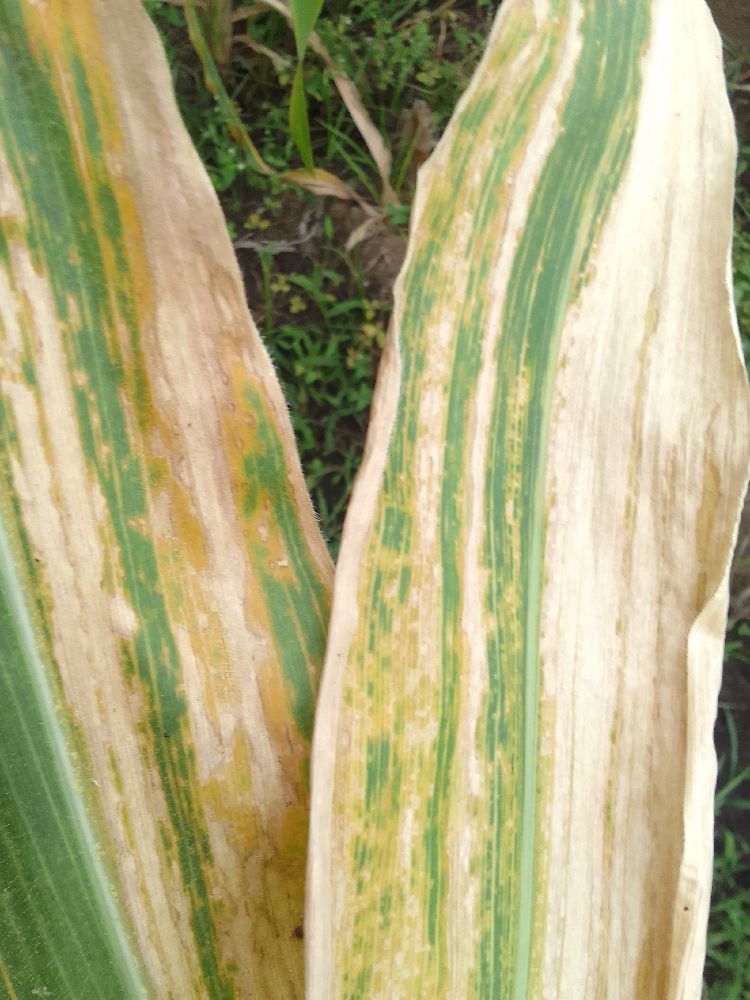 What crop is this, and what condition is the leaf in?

maize, maize lethal necrosis
